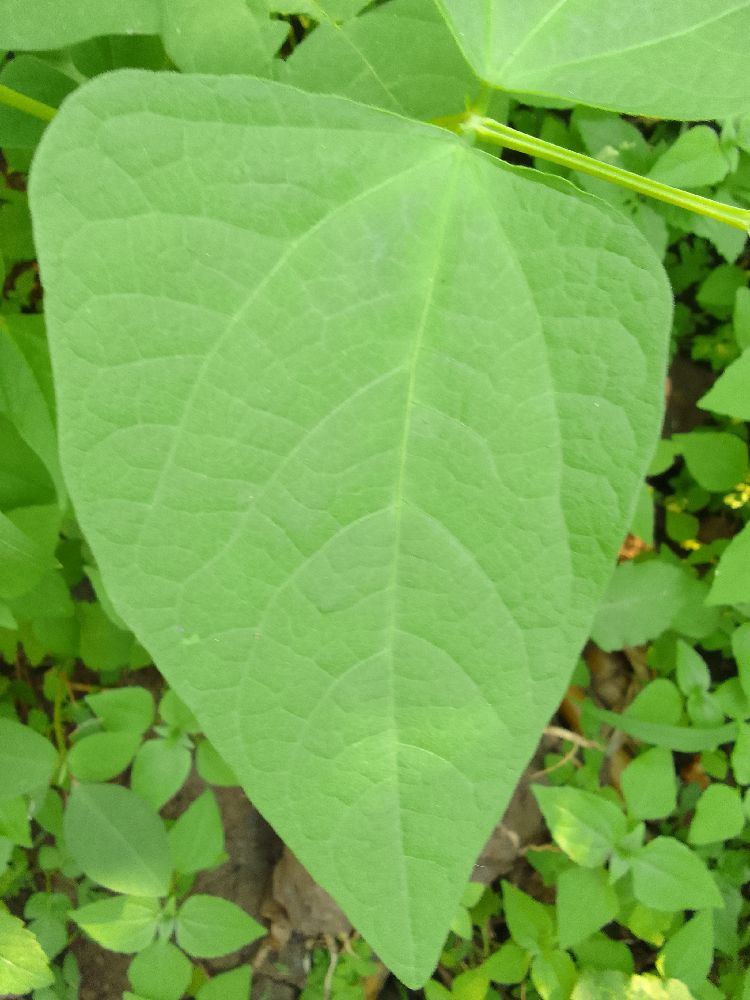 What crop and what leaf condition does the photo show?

common bean, healthy
